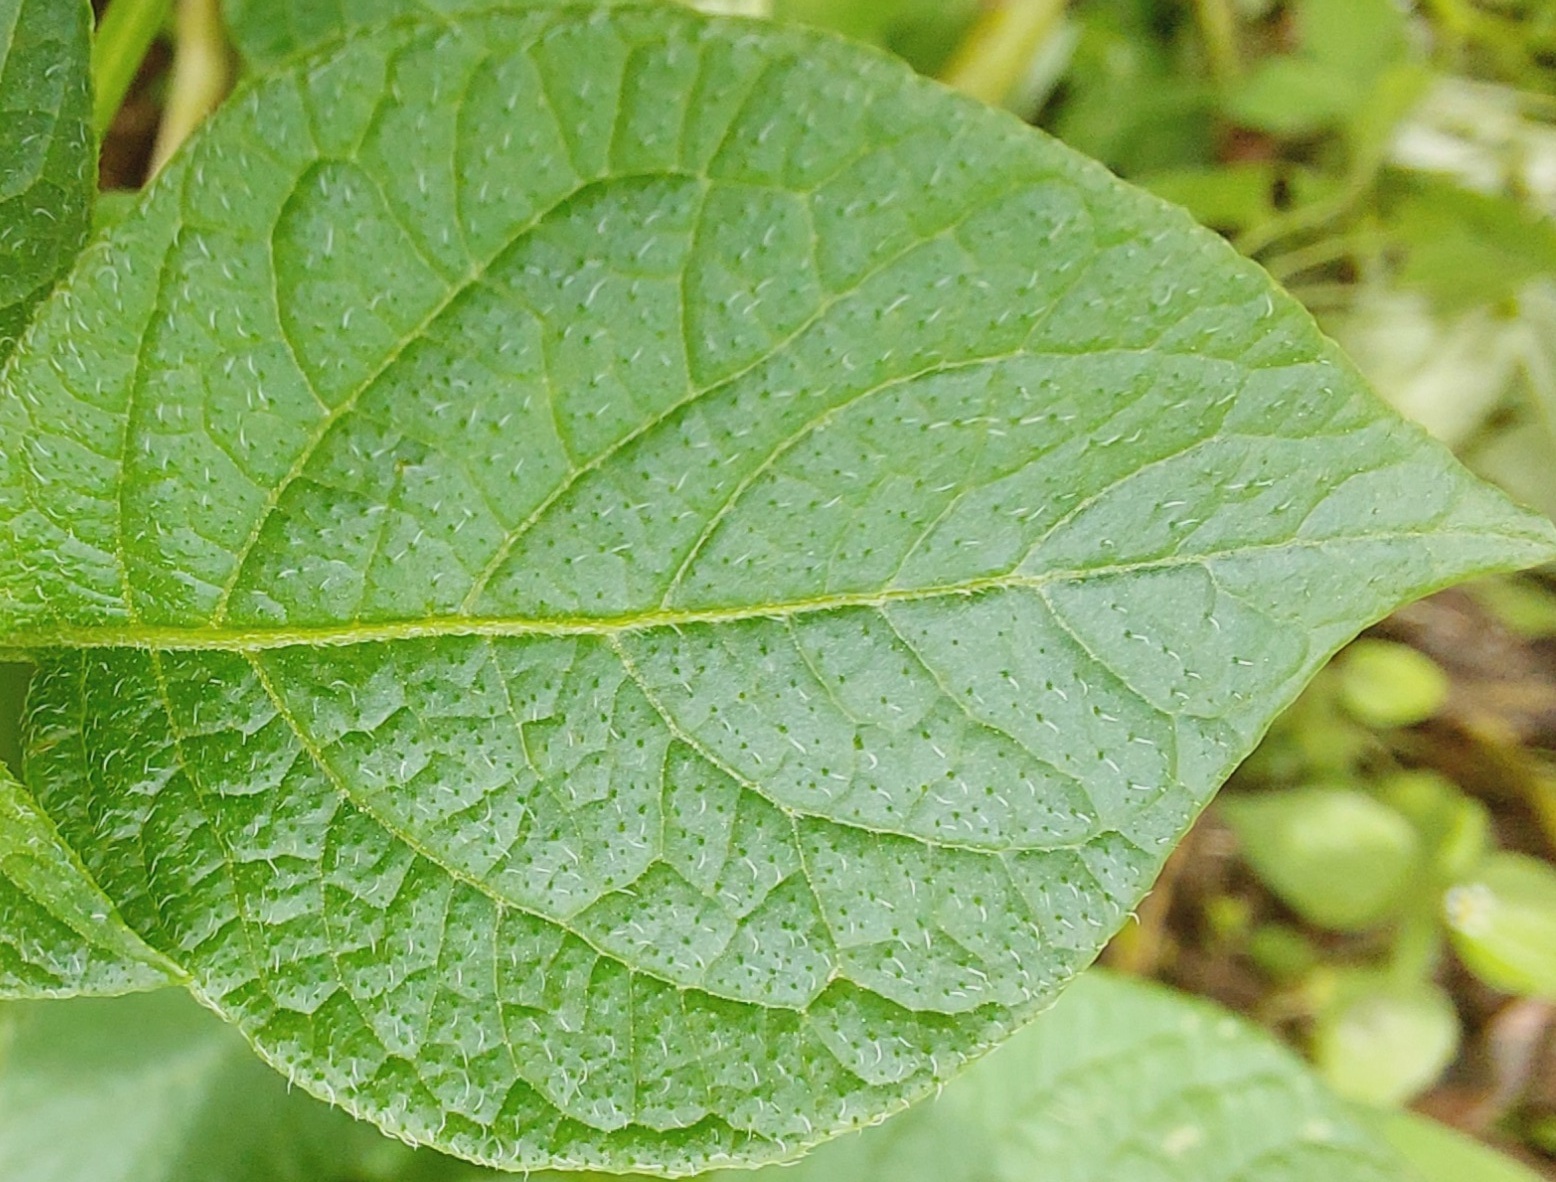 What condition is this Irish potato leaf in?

healthy
